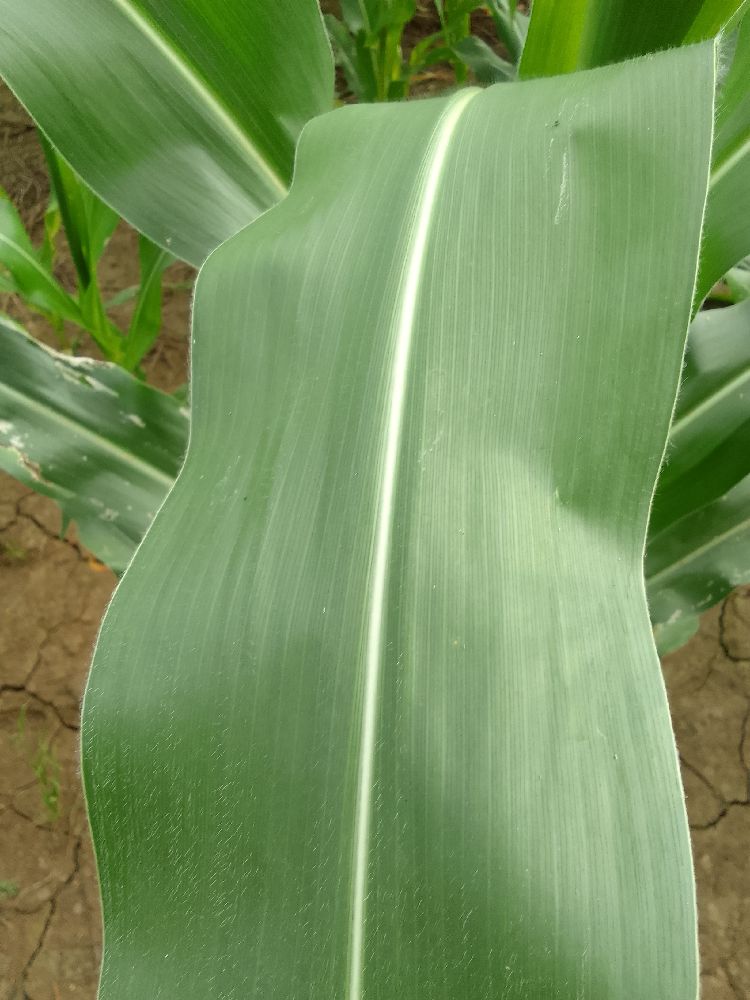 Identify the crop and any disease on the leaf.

maize, healthy
